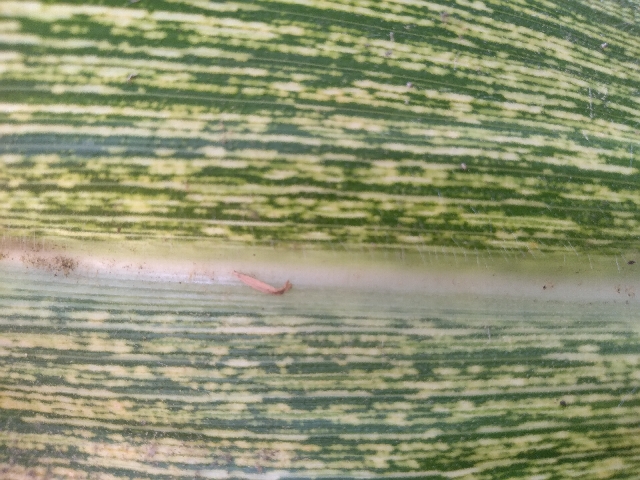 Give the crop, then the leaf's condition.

maize, maize streak virus
